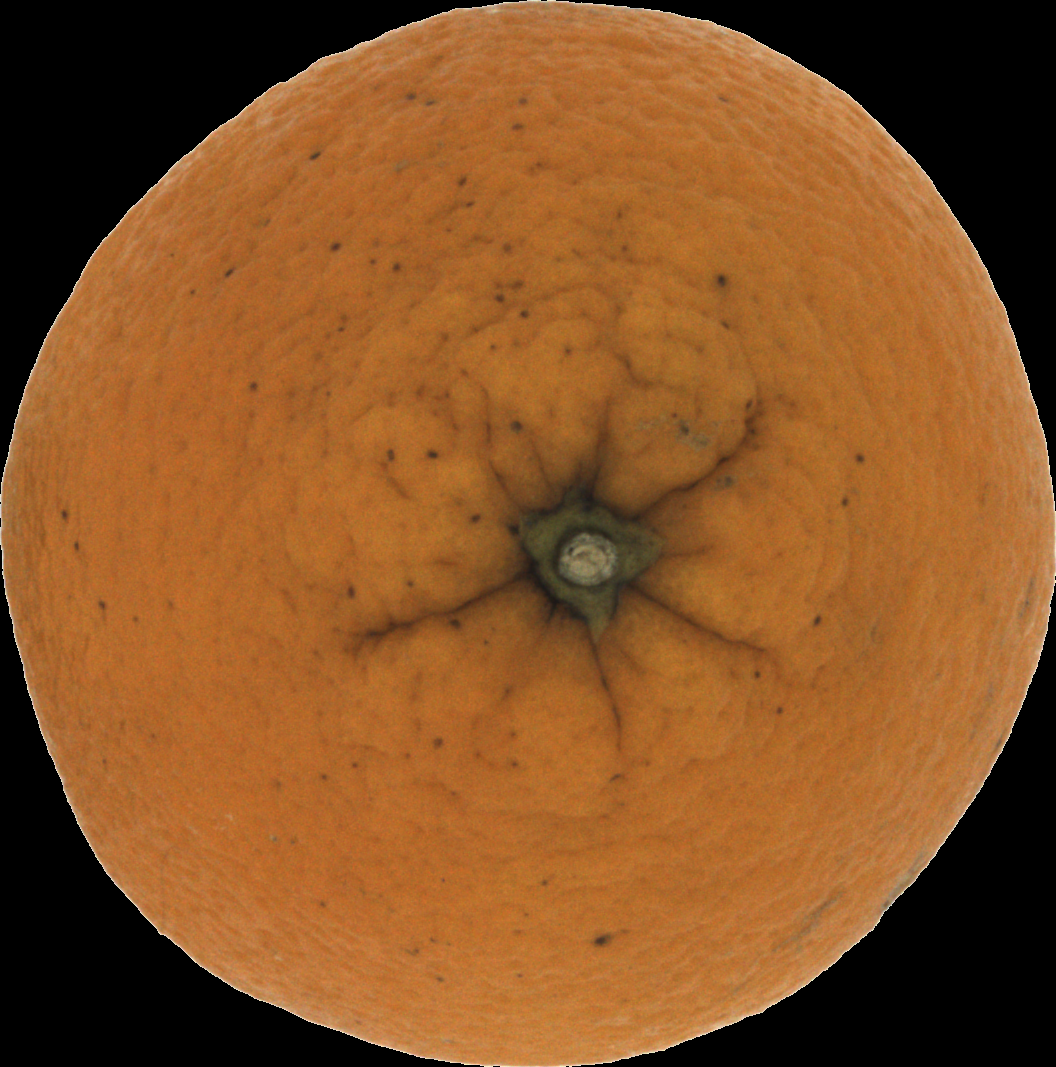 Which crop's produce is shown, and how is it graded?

orange, bad
